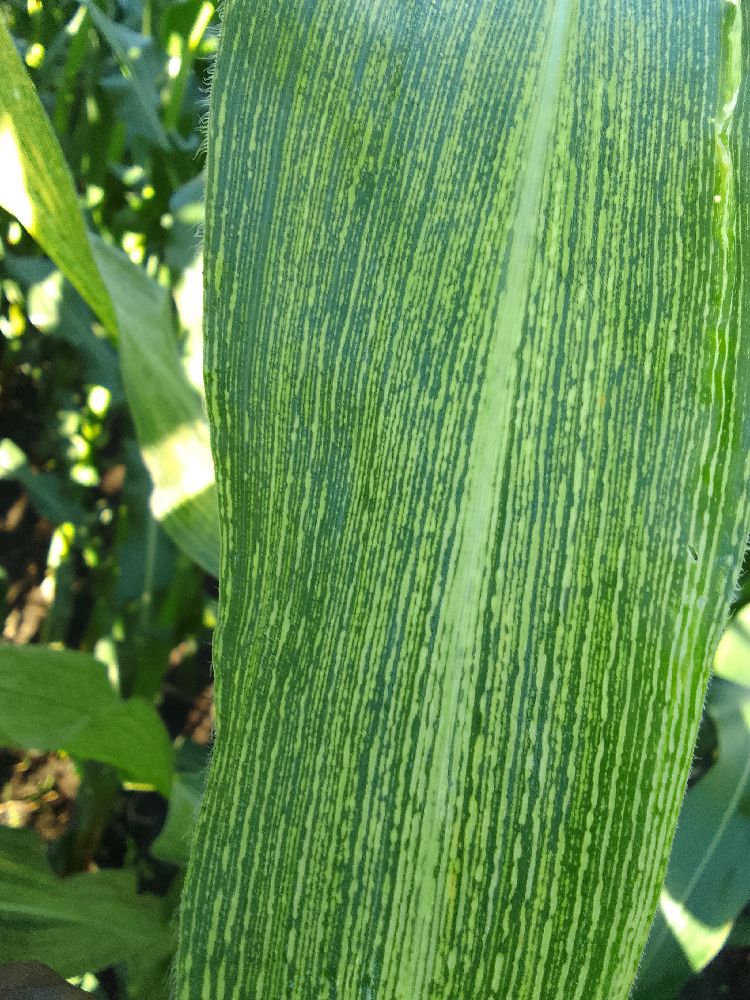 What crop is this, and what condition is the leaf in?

maize, maize streak virus
